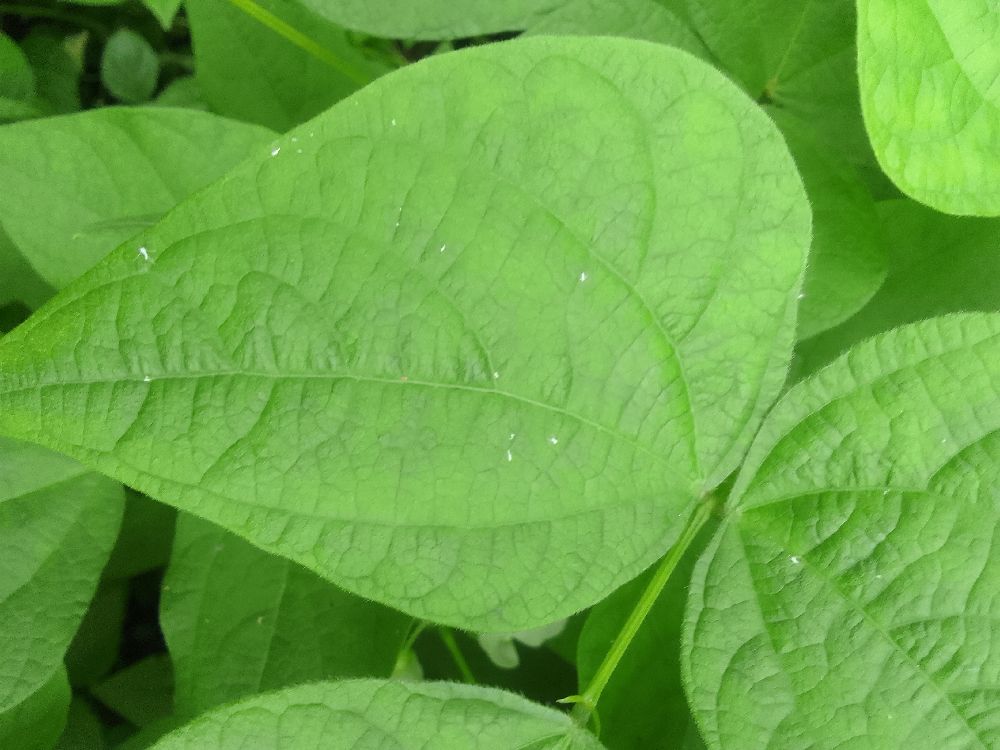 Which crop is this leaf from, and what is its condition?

common bean, healthy
